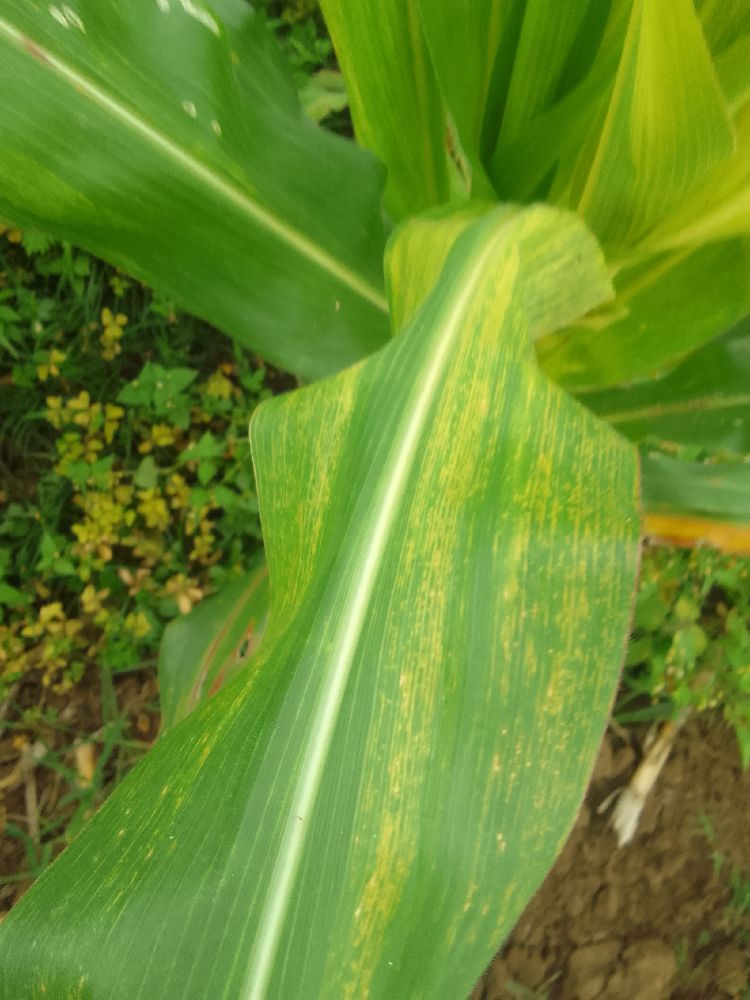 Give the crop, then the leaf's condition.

maize, maize lethal necrosis
